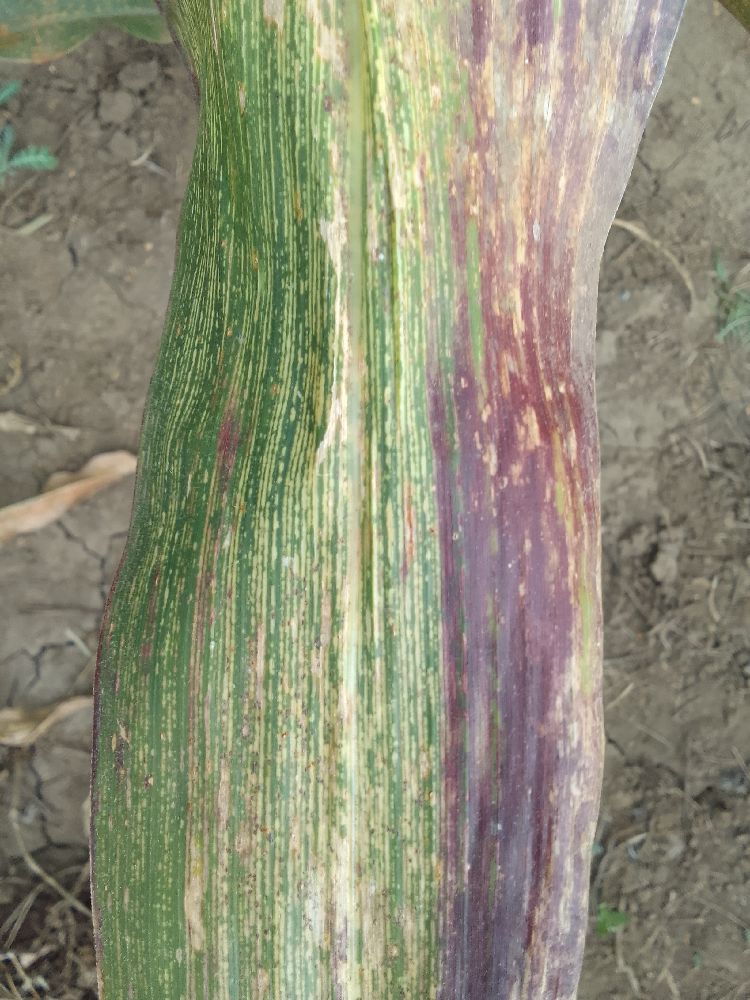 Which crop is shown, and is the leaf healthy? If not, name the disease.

maize, maize streak virus
